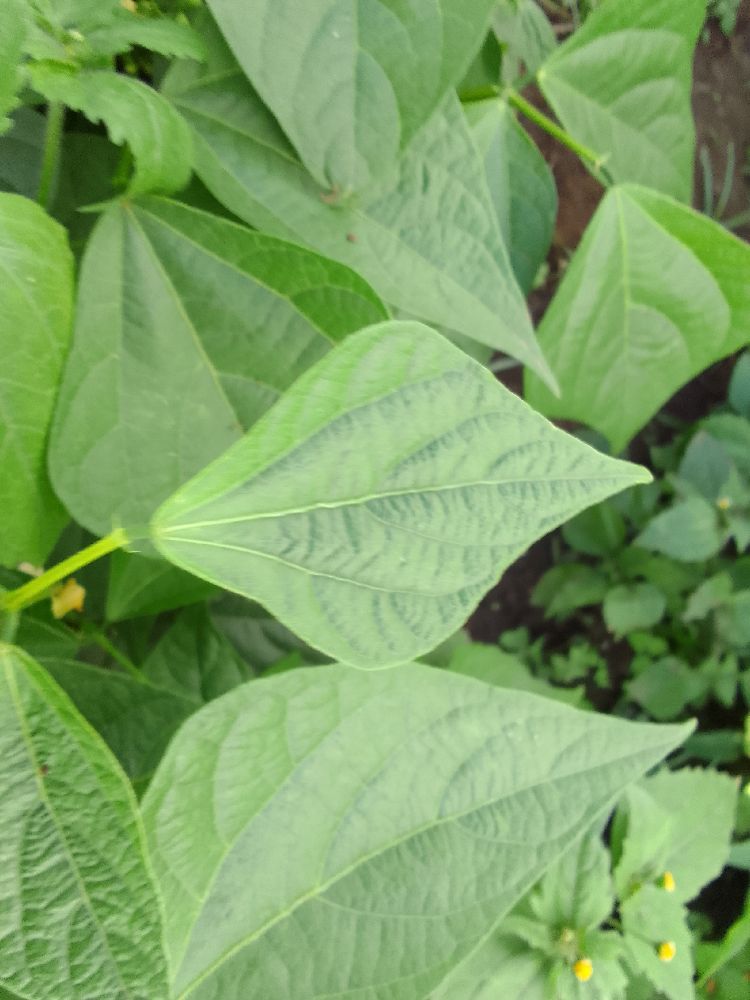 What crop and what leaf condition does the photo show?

common bean, healthy
